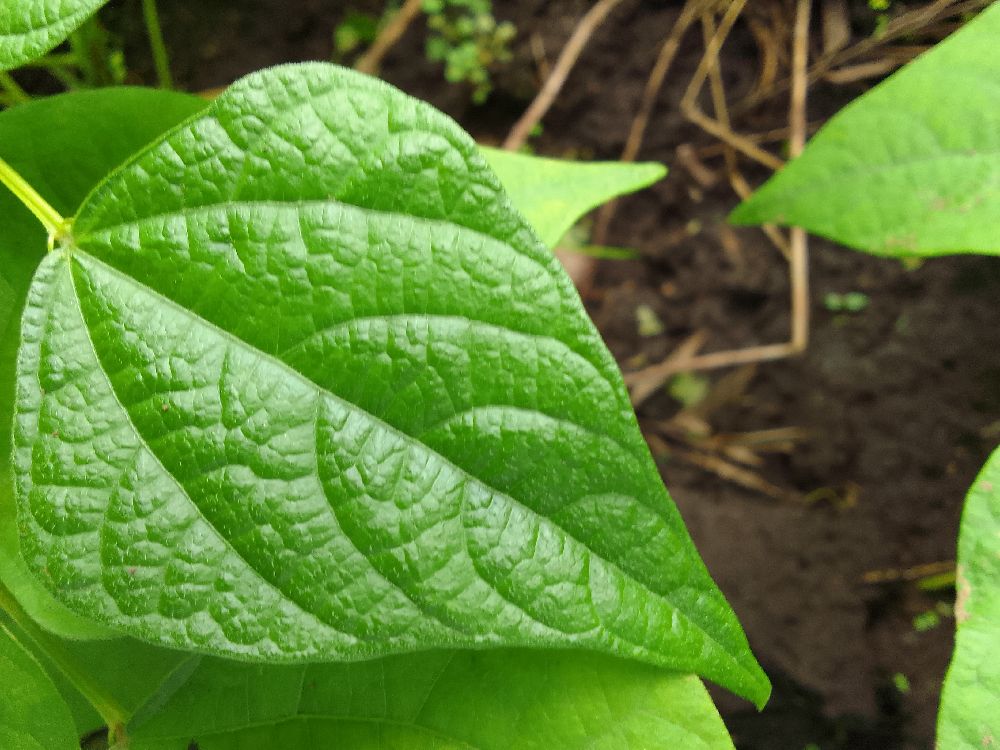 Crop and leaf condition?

common bean, healthy
